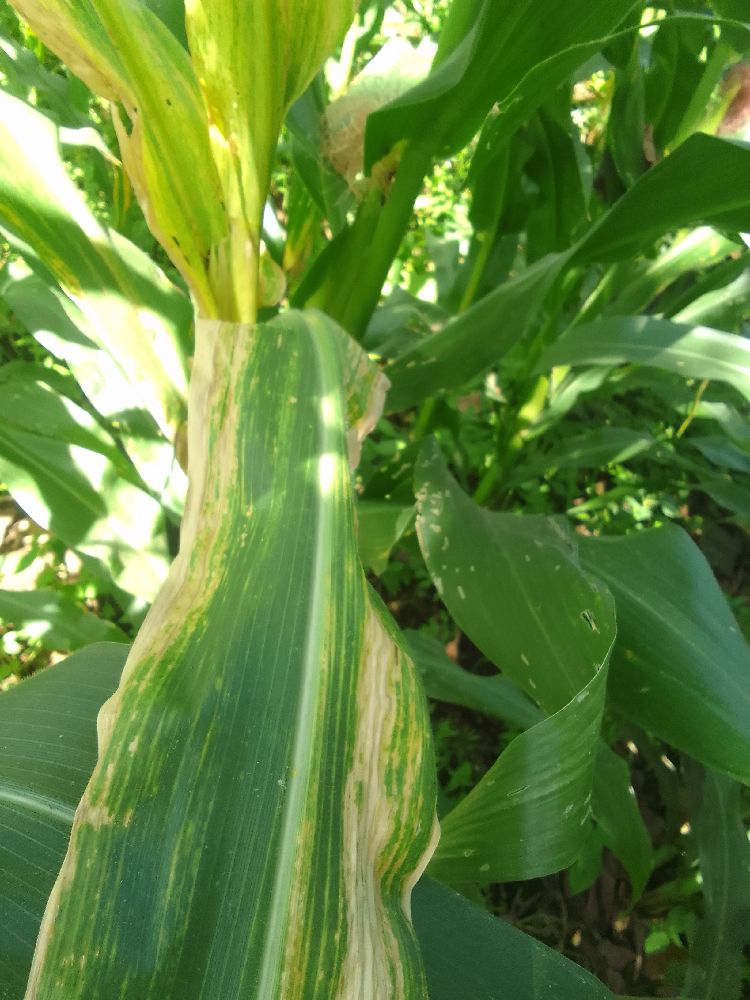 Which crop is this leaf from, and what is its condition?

maize, maize lethal necrosis
